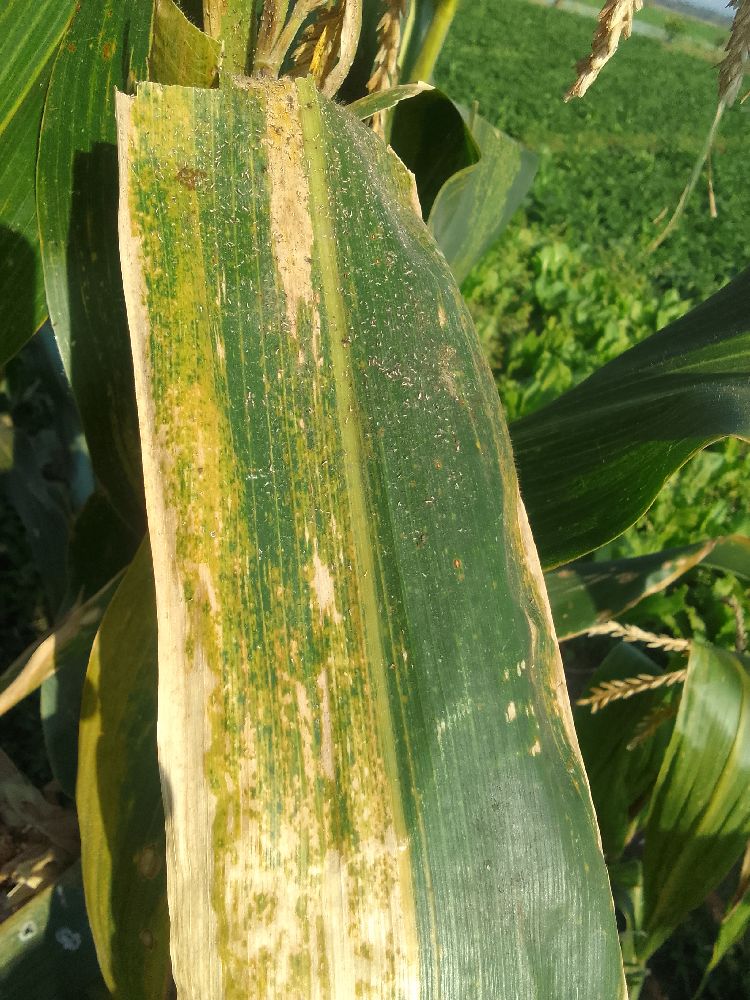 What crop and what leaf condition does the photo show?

maize, maize lethal necrosis
